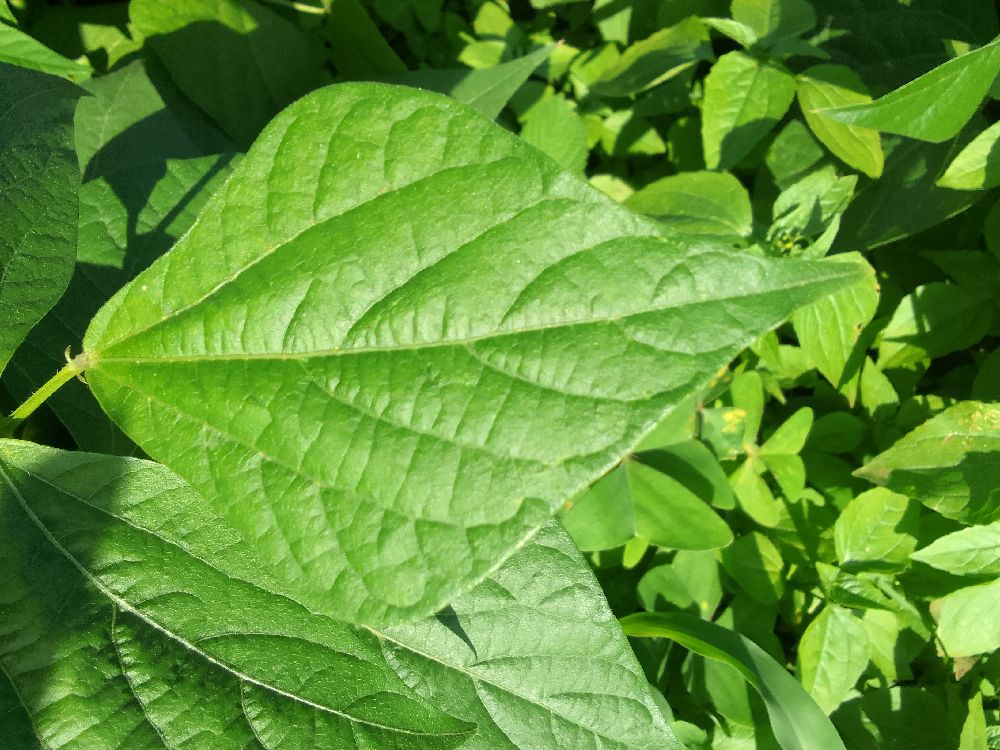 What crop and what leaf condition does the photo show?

common bean, healthy
